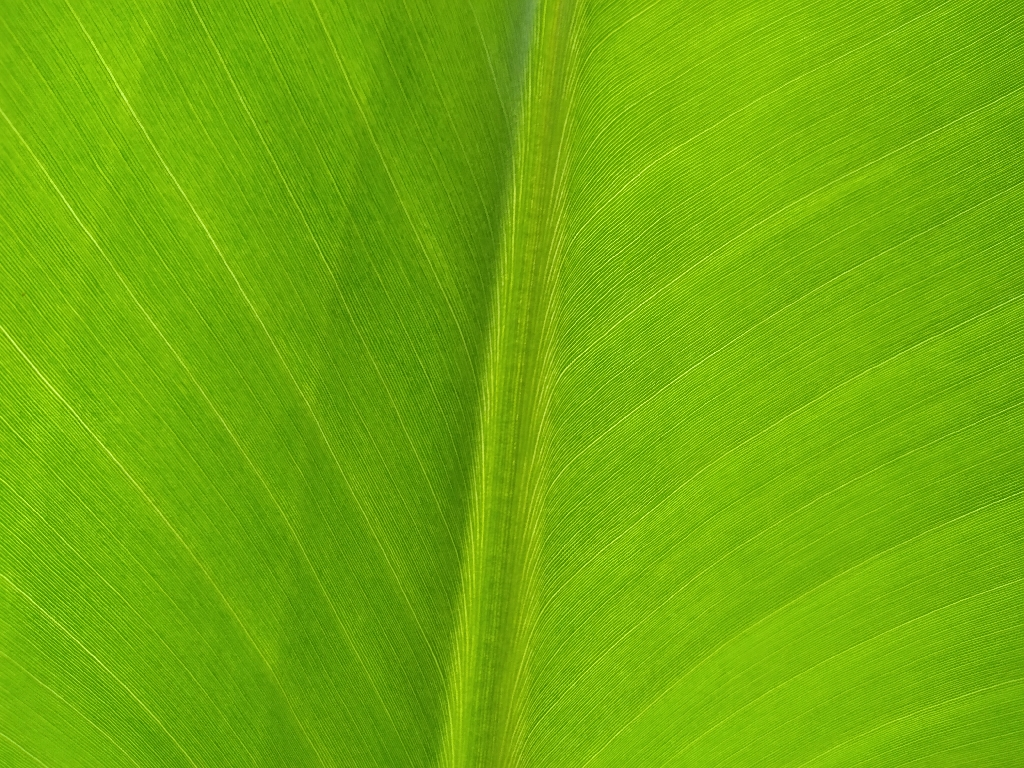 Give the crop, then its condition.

banana, healthy
